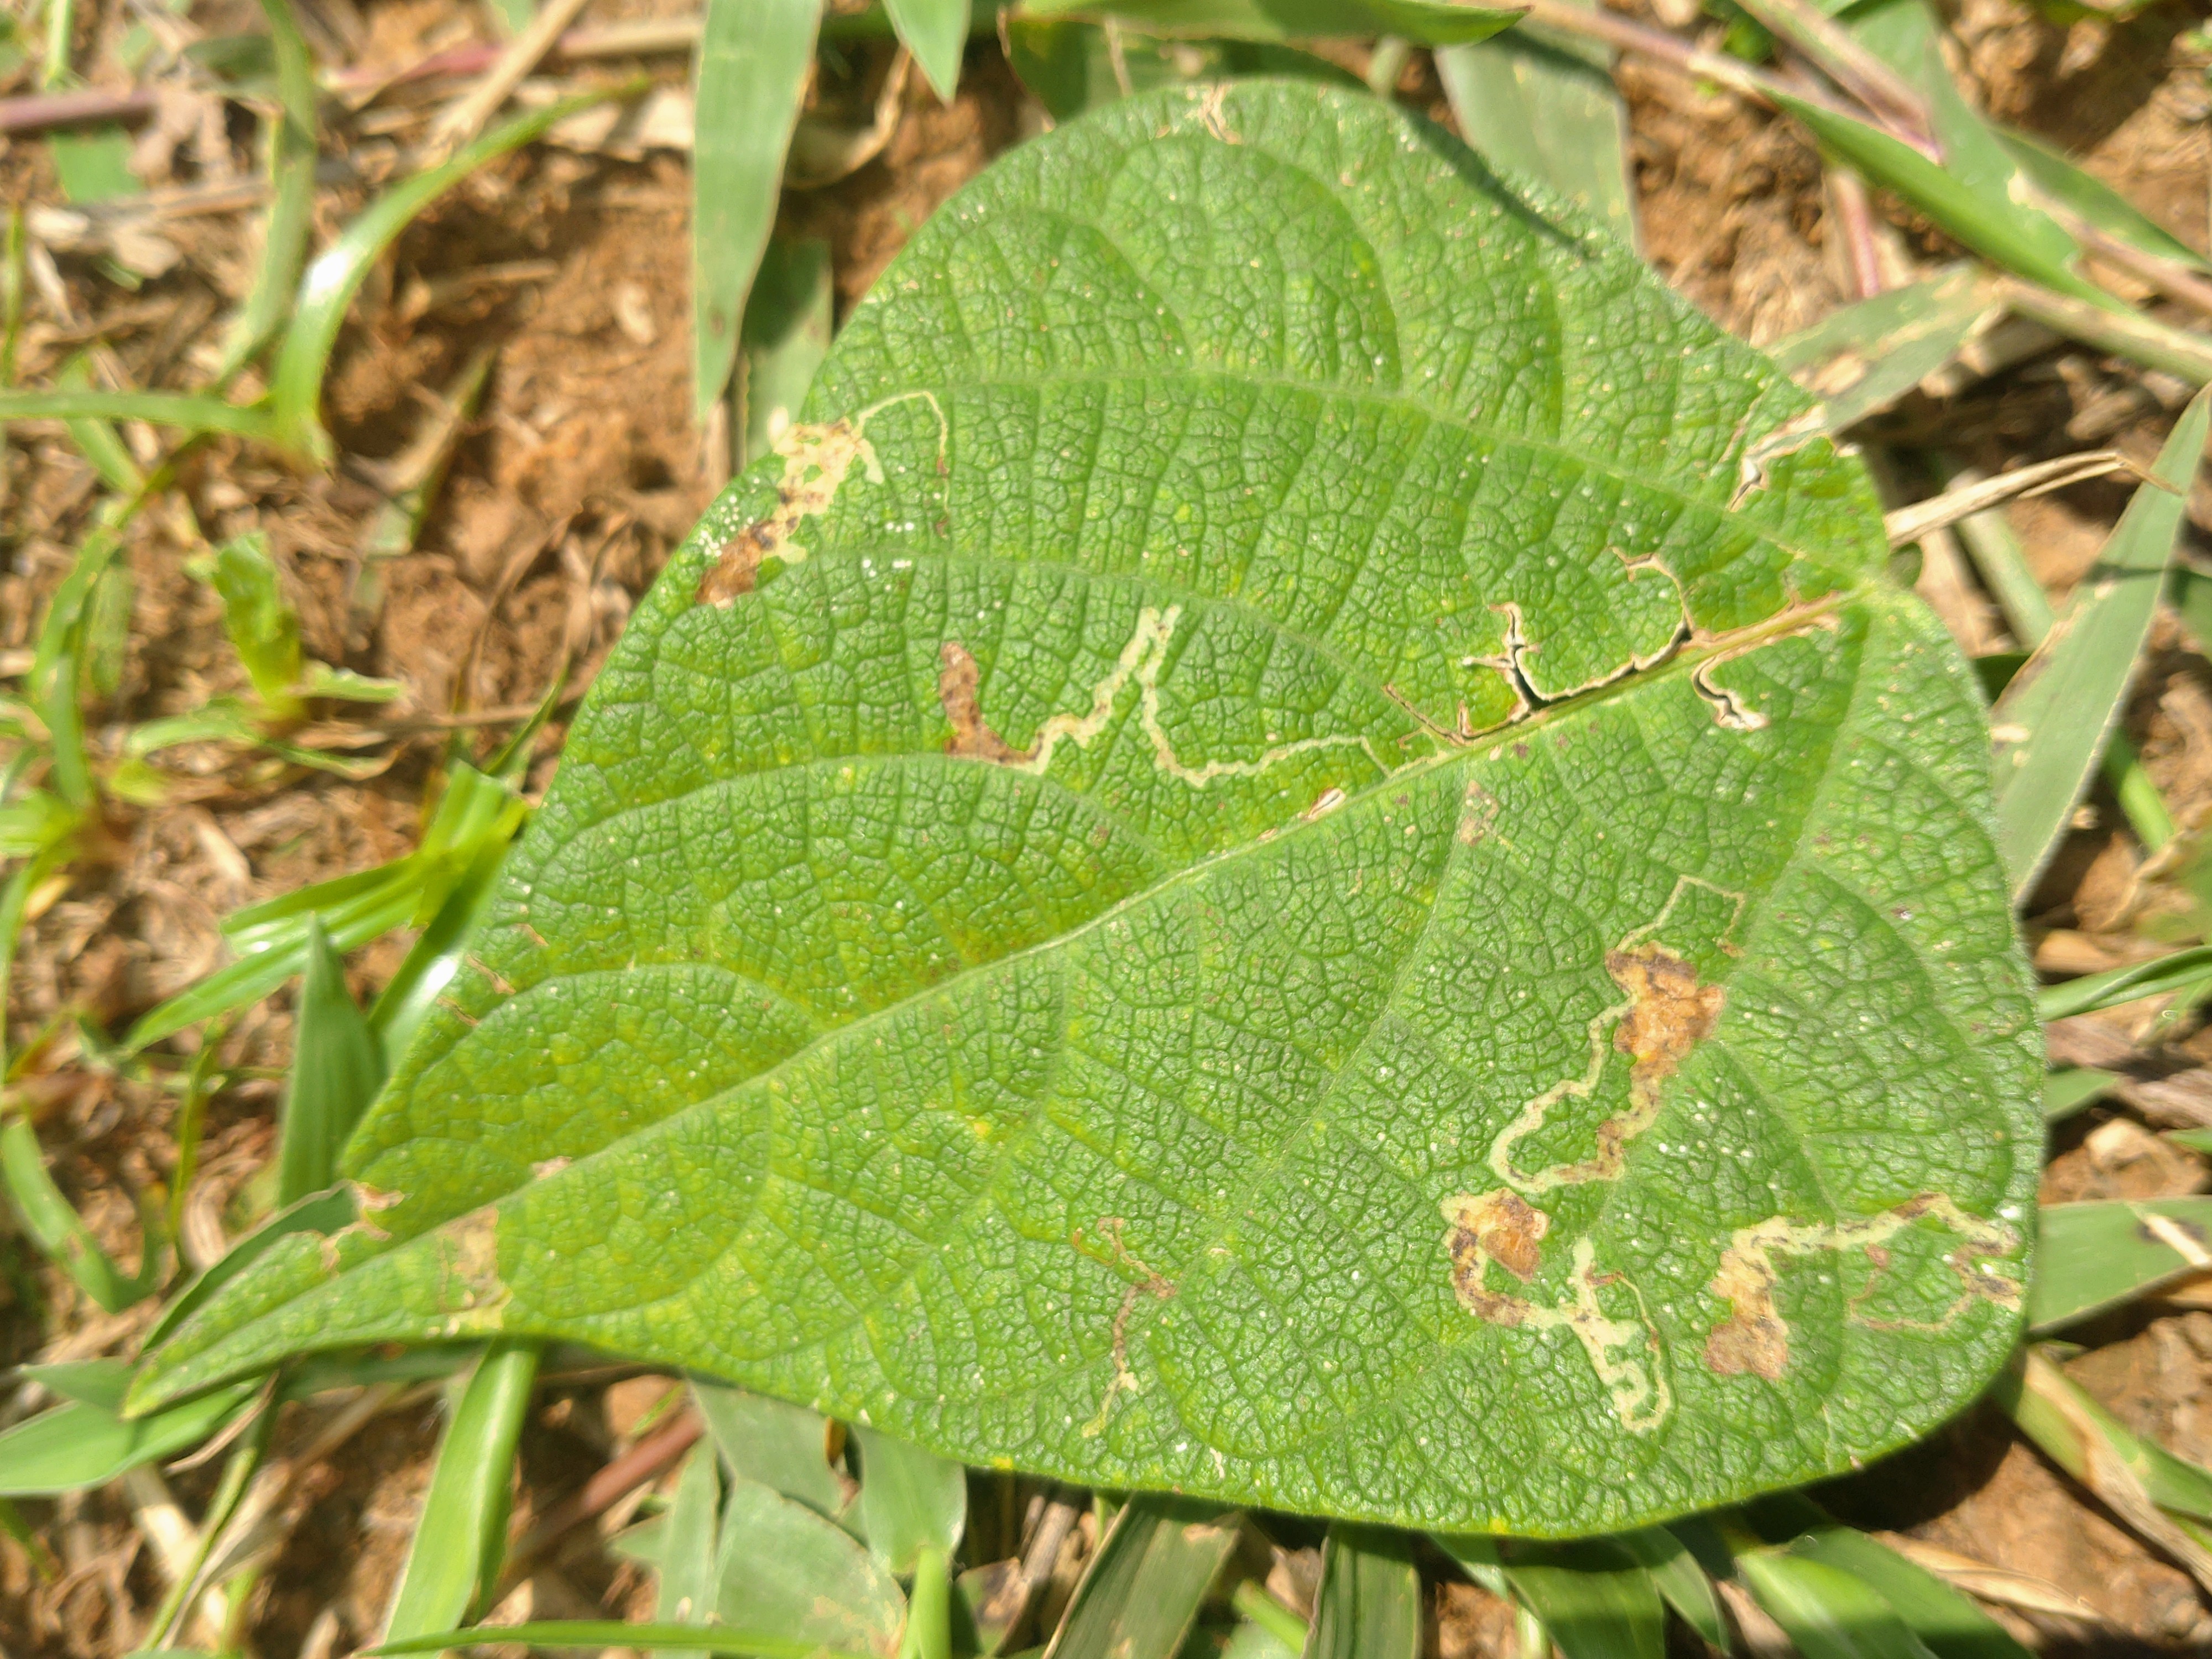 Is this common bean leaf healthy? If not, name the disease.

anthracnose
